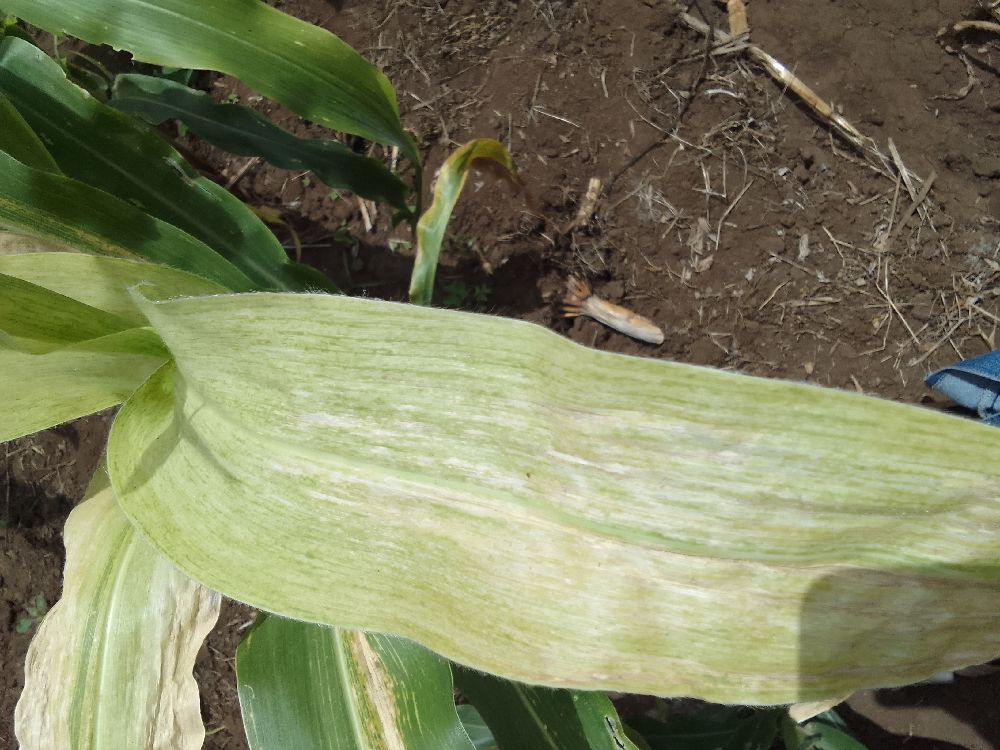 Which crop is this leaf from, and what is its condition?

maize, maize lethal necrosis
